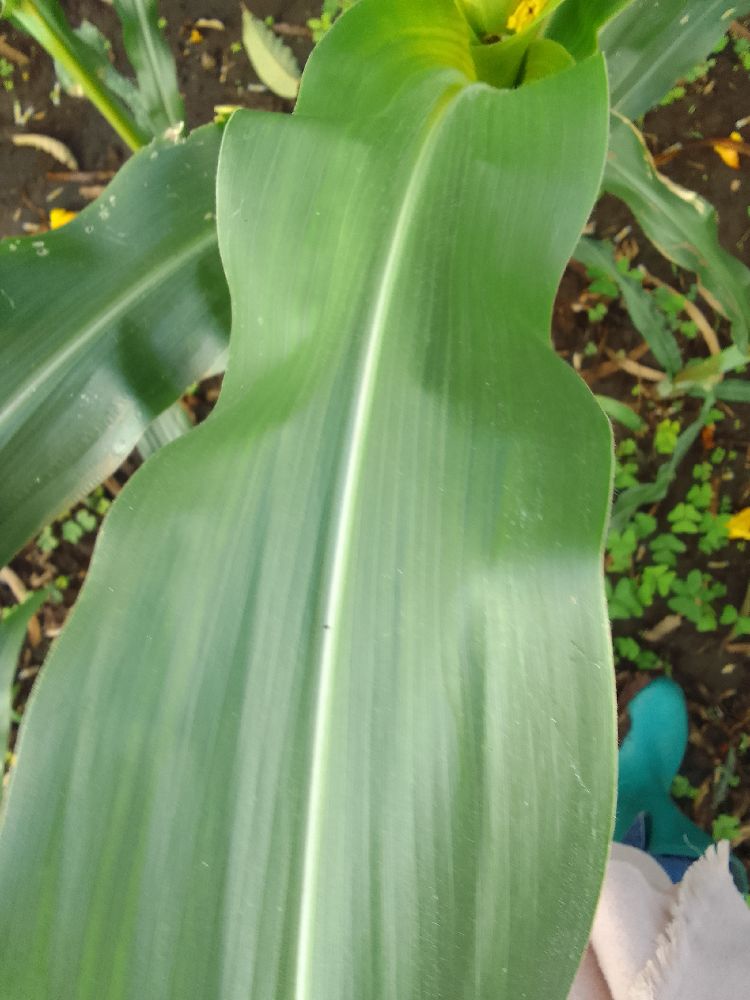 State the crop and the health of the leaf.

maize, healthy
